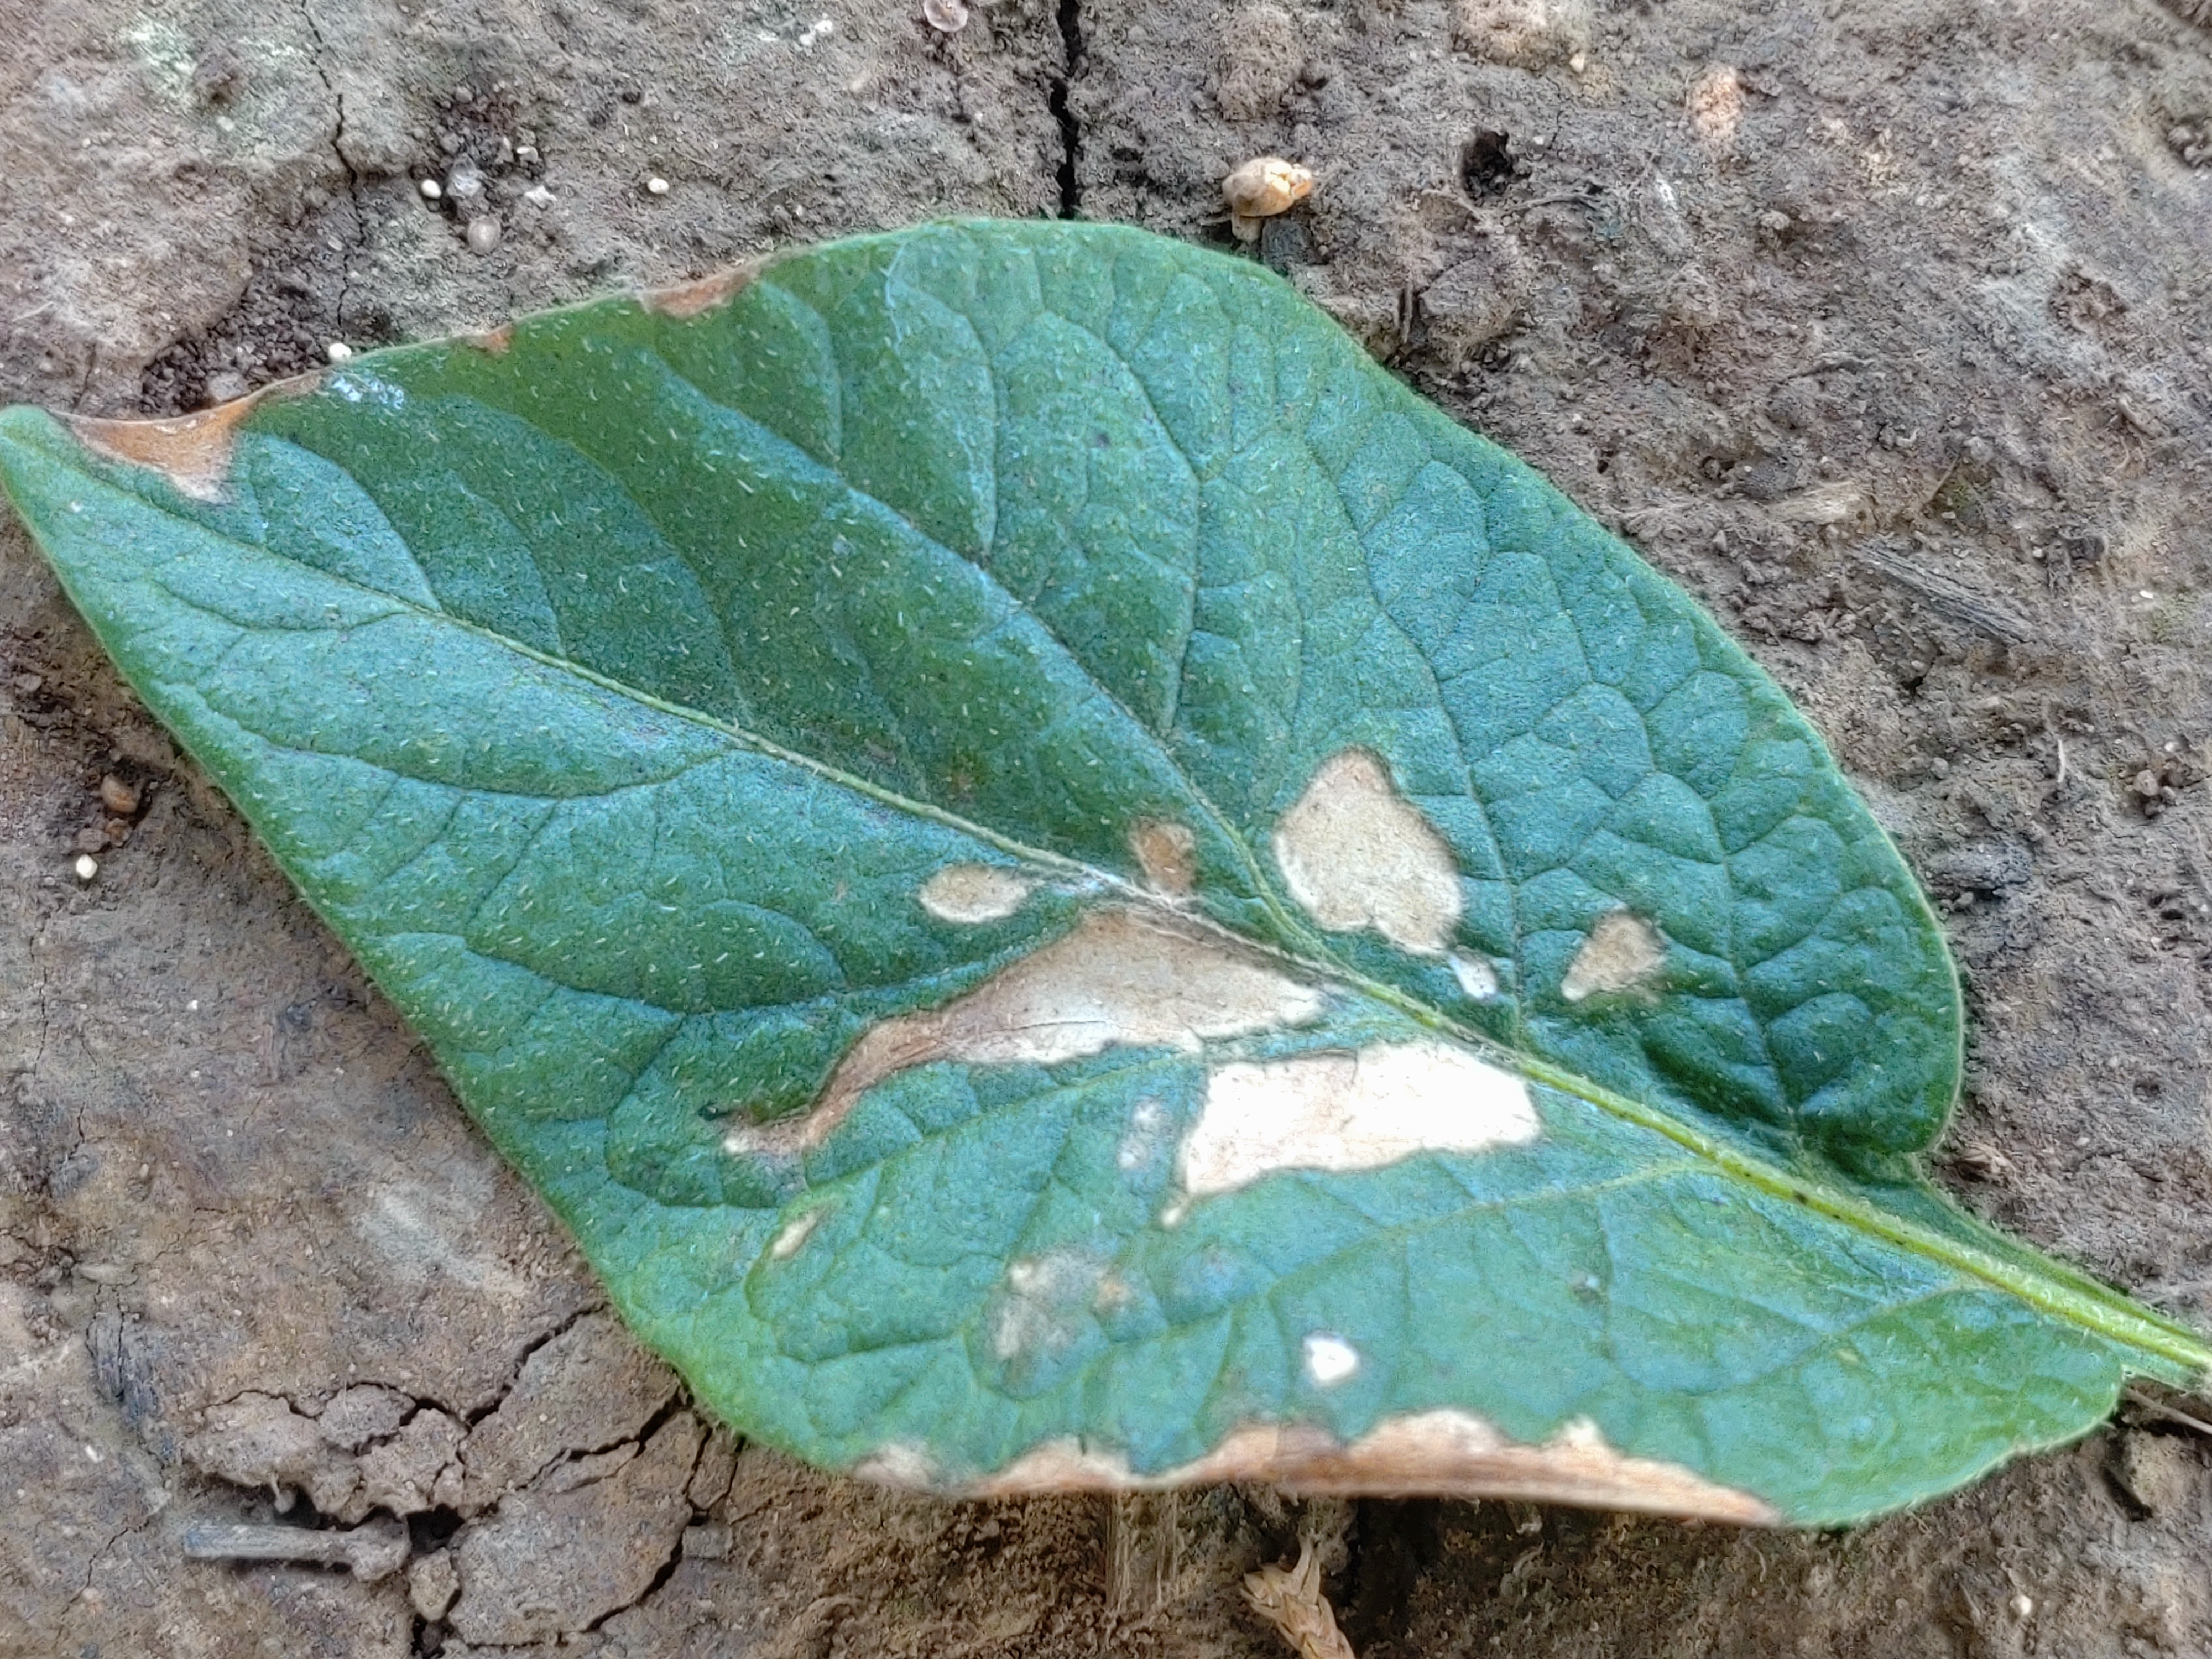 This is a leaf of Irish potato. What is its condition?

early blight
